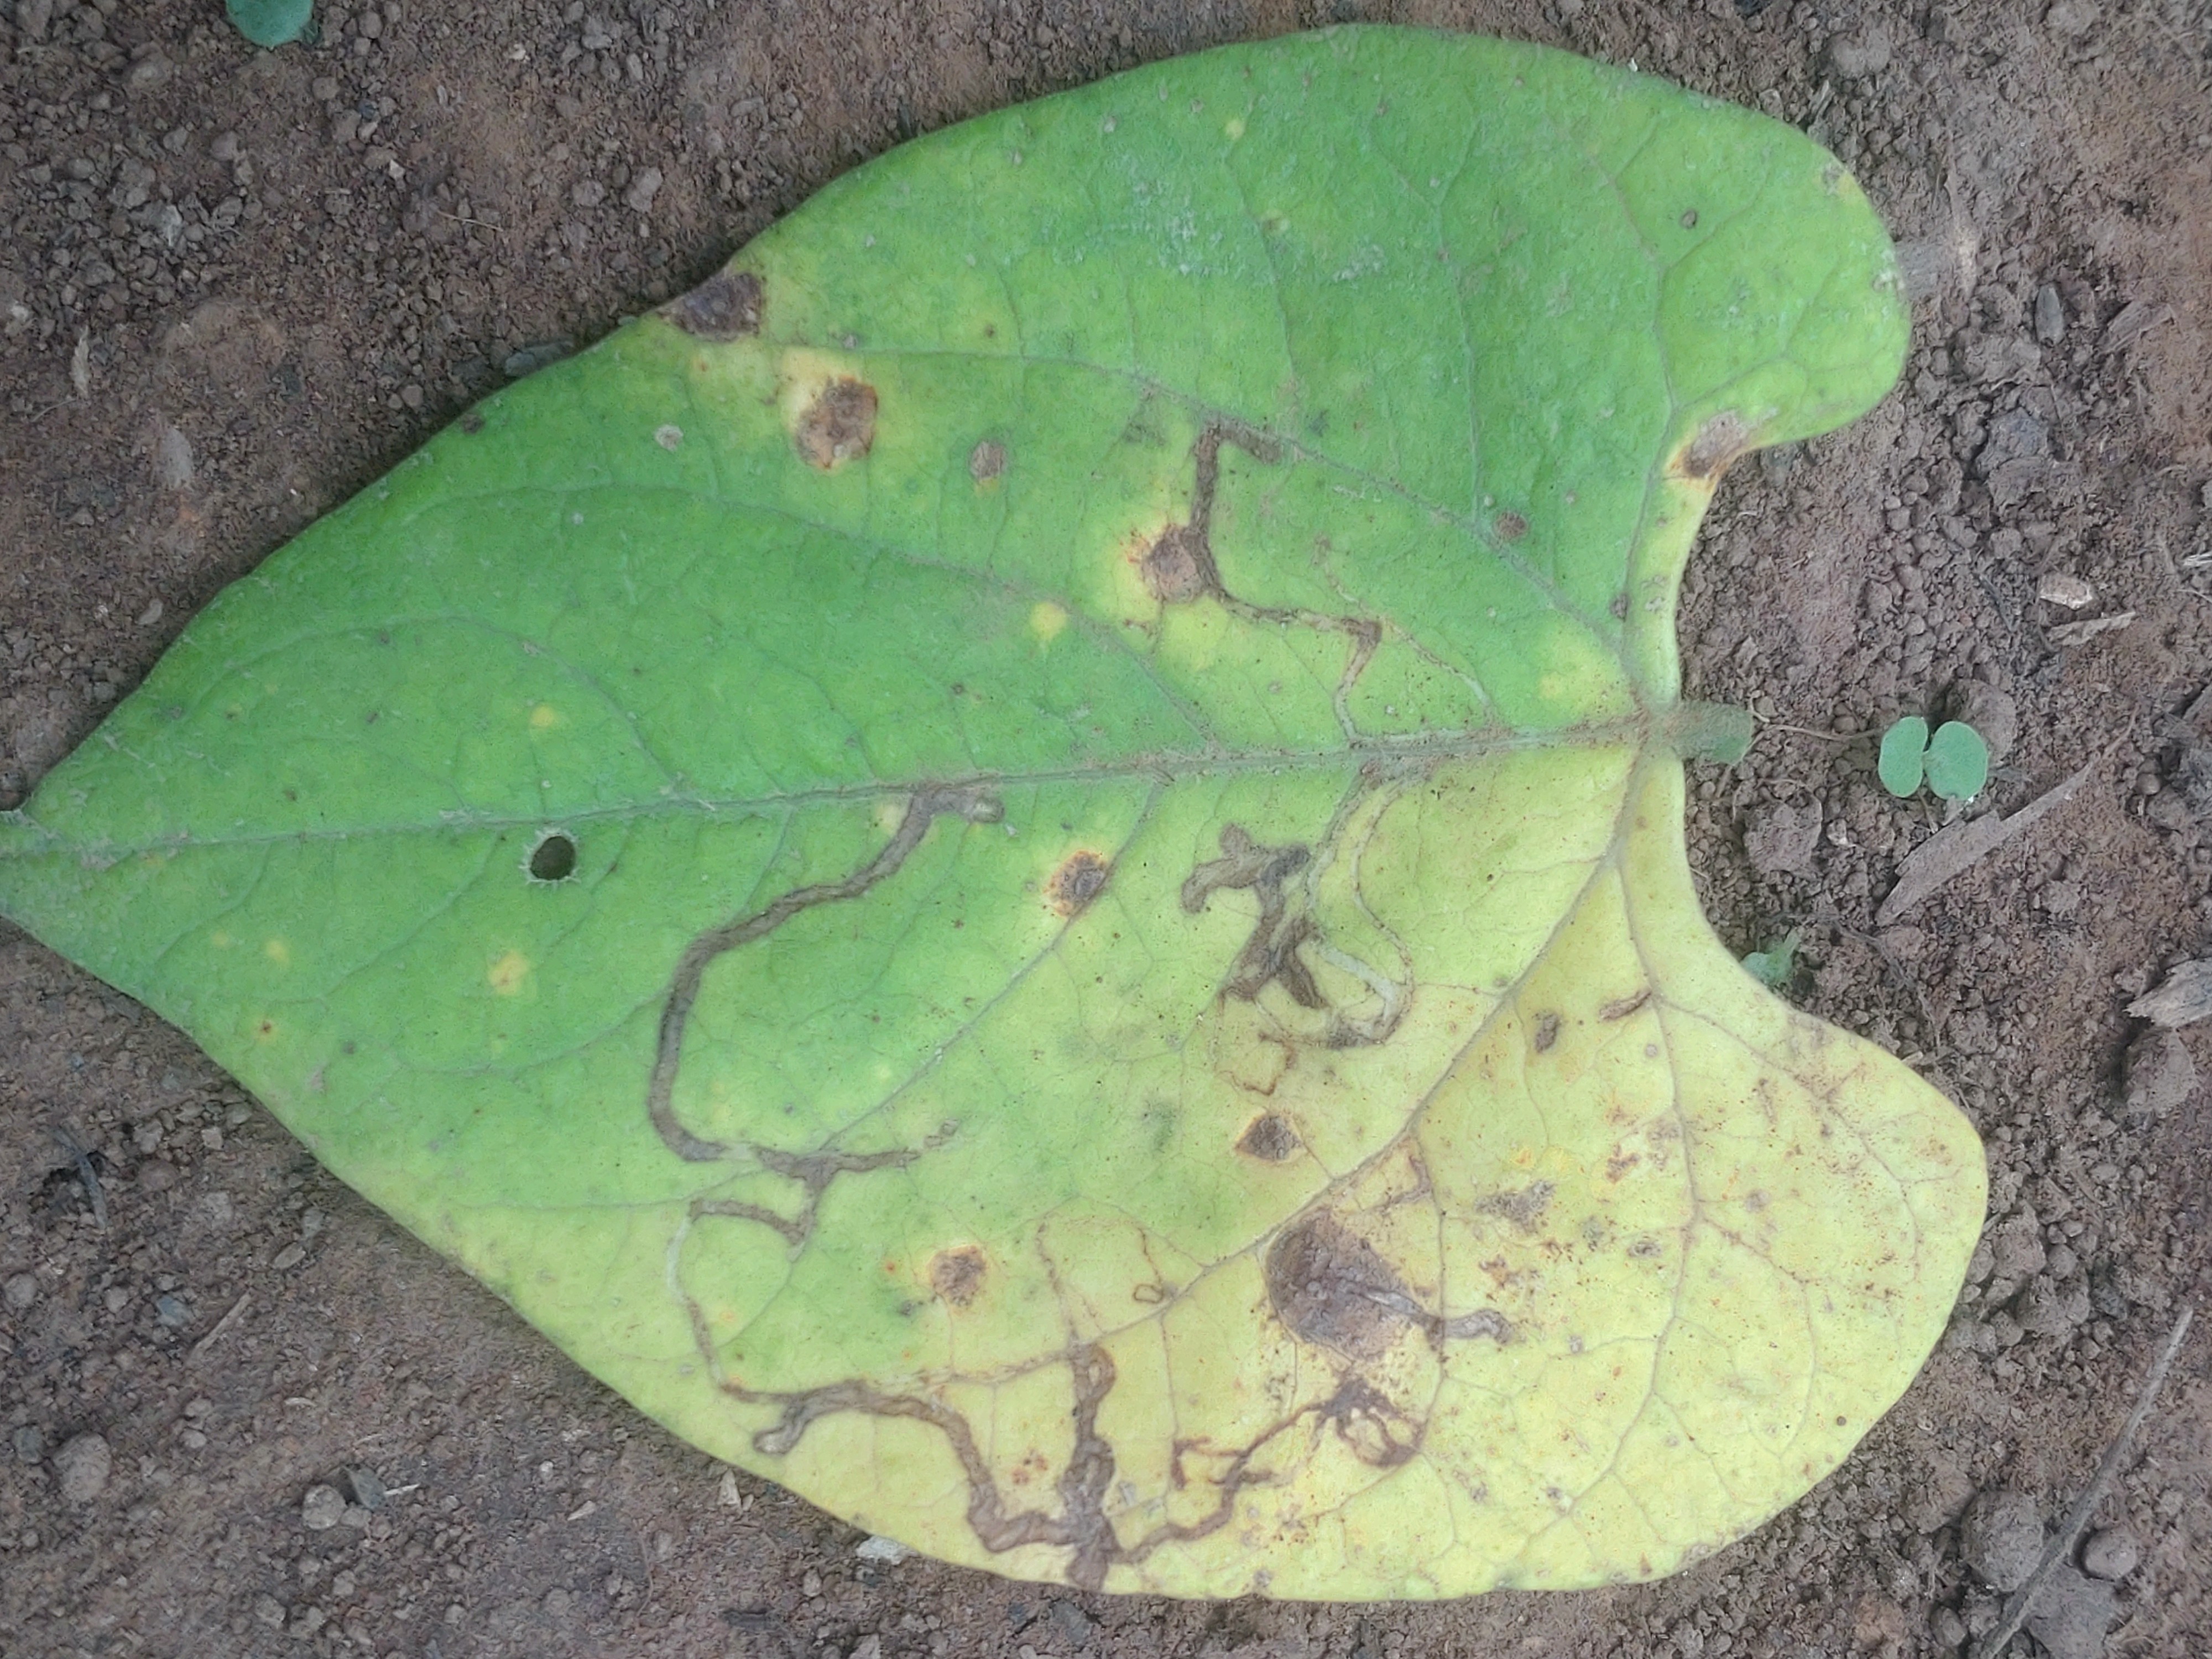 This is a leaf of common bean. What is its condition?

anthracnose
